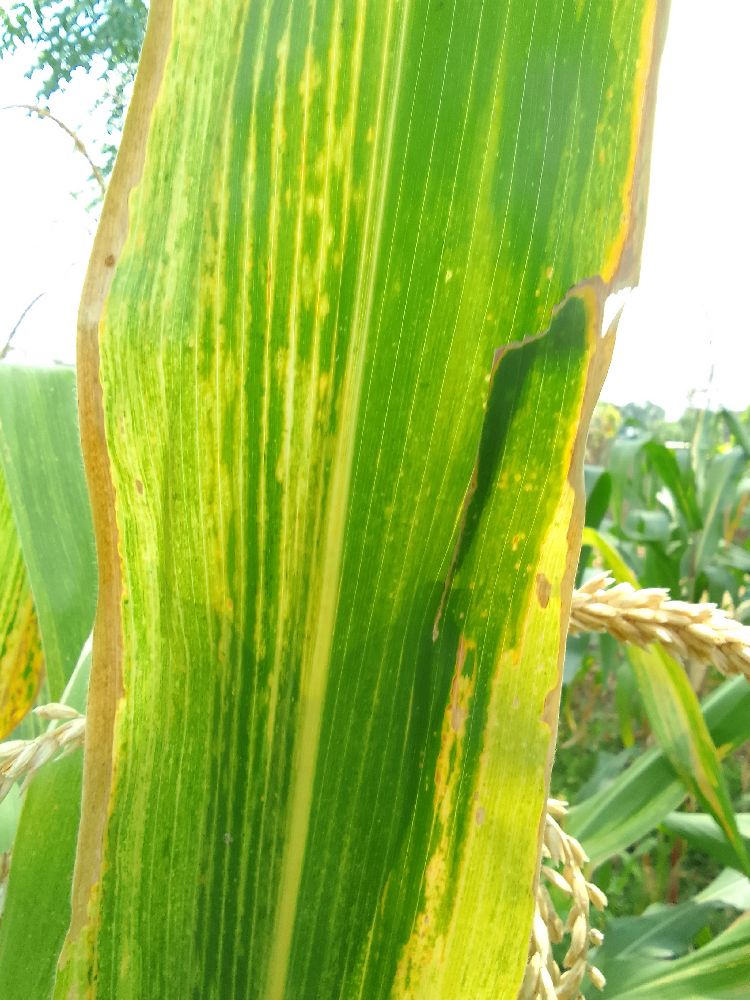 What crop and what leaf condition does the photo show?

maize, maize lethal necrosis
